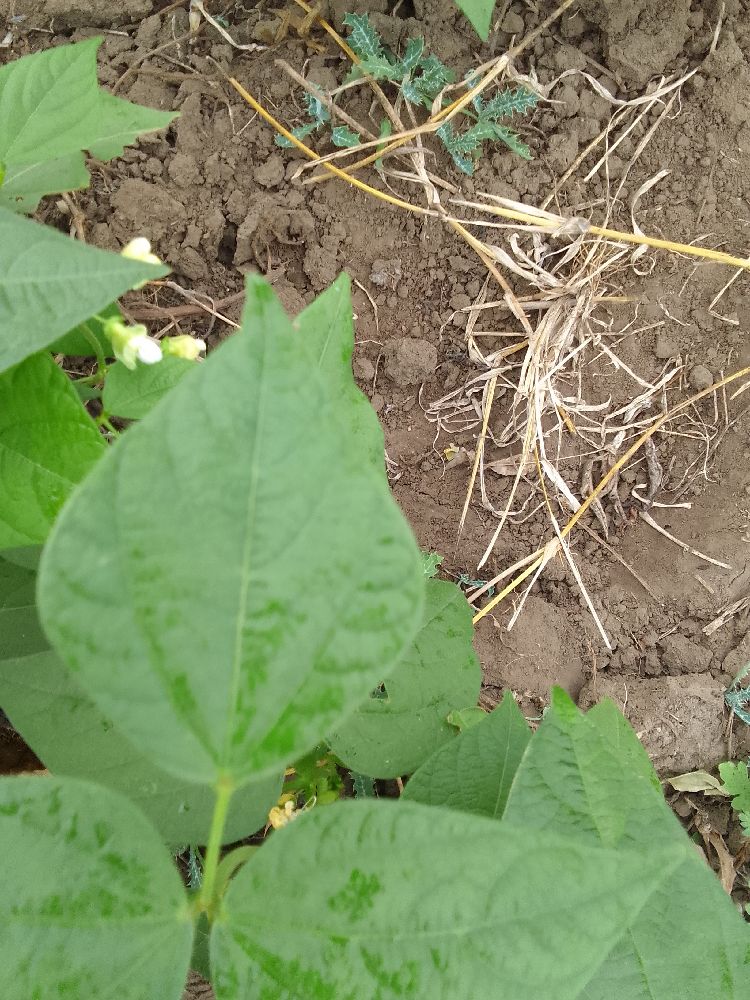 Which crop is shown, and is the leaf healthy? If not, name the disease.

common bean, healthy
